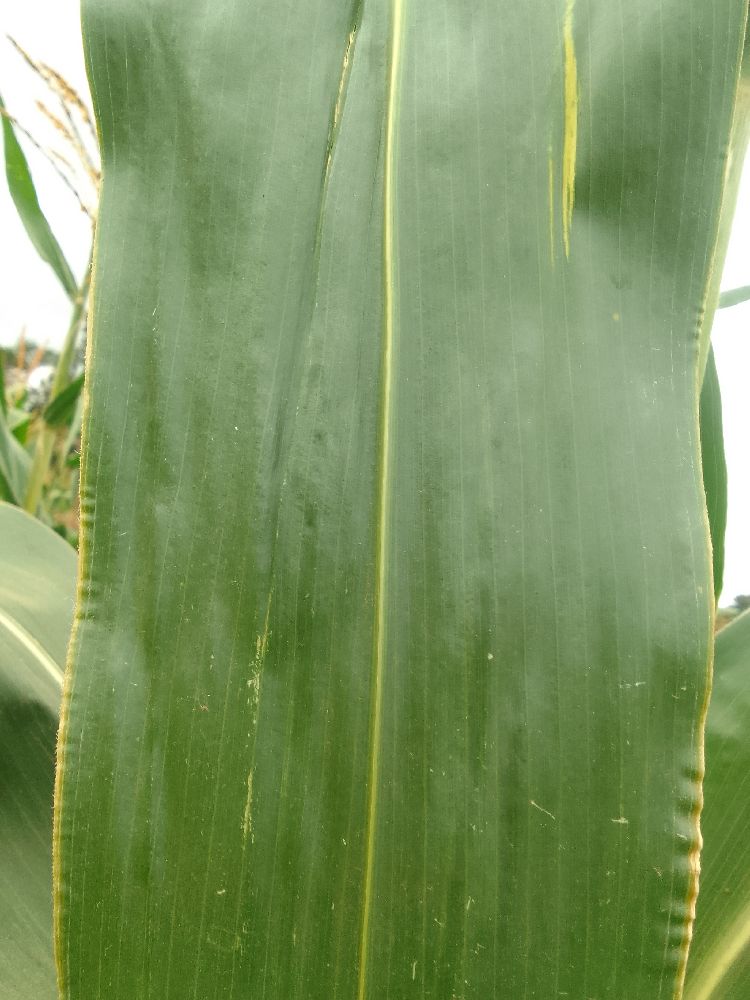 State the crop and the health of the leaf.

maize, healthy
